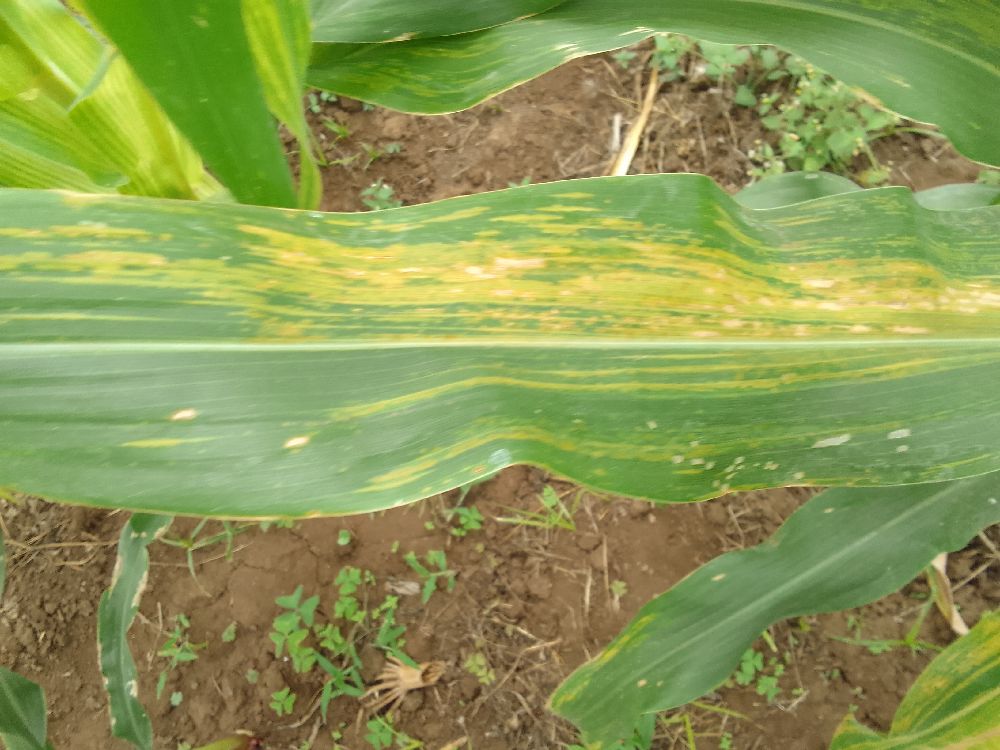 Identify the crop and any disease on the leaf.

maize, maize lethal necrosis
